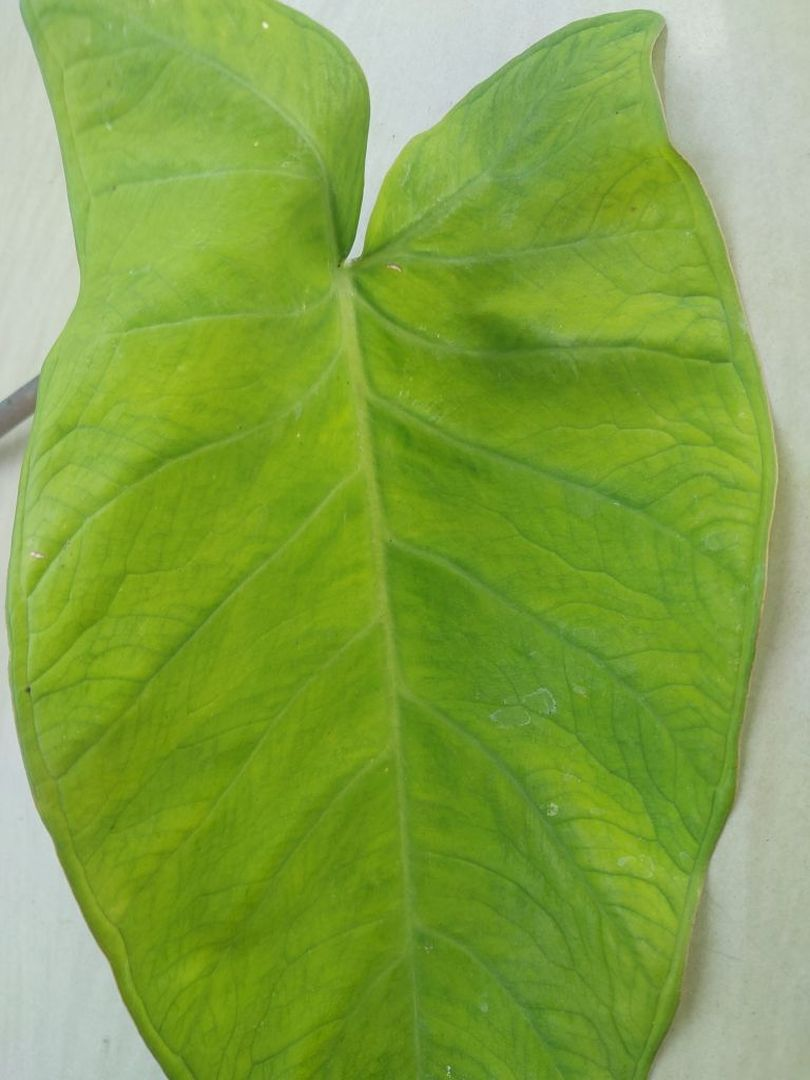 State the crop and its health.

taro, mosaic
